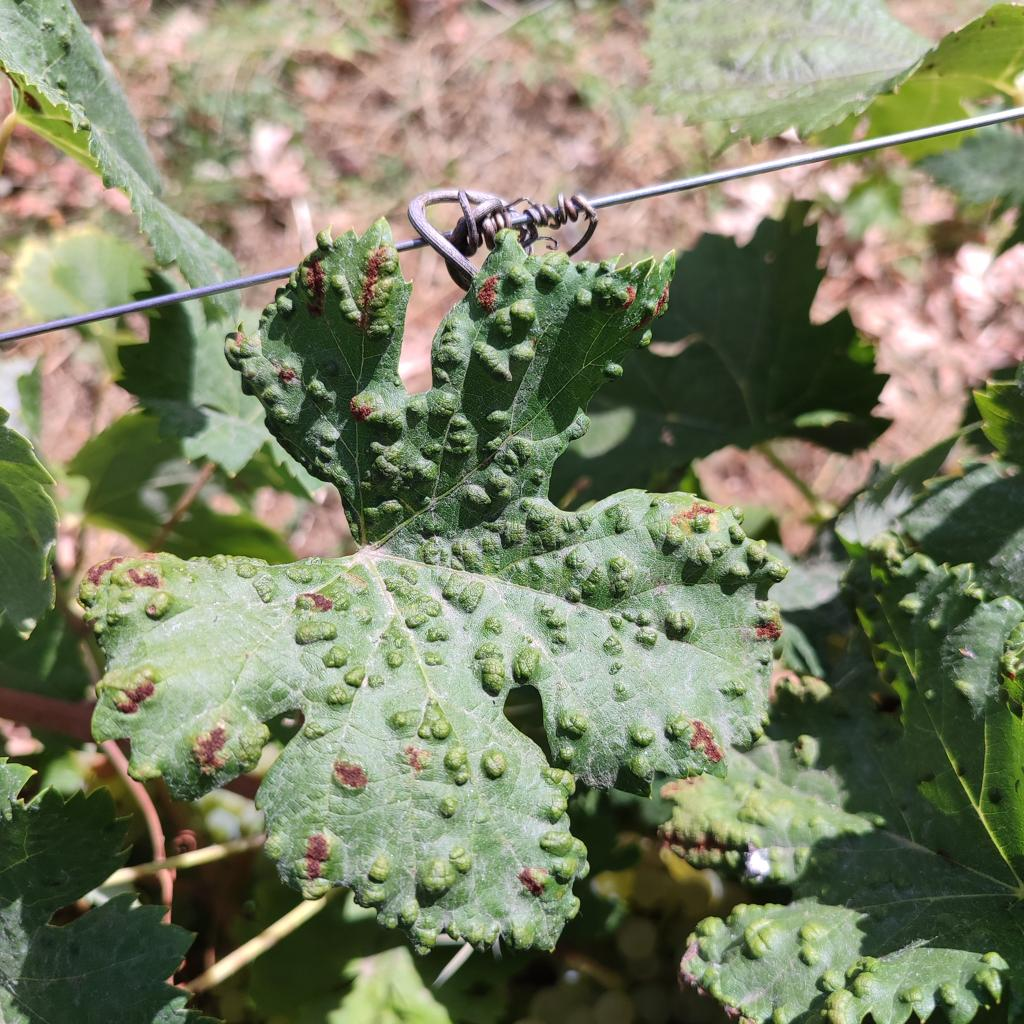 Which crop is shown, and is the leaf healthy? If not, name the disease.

grapevine, erineum mite
